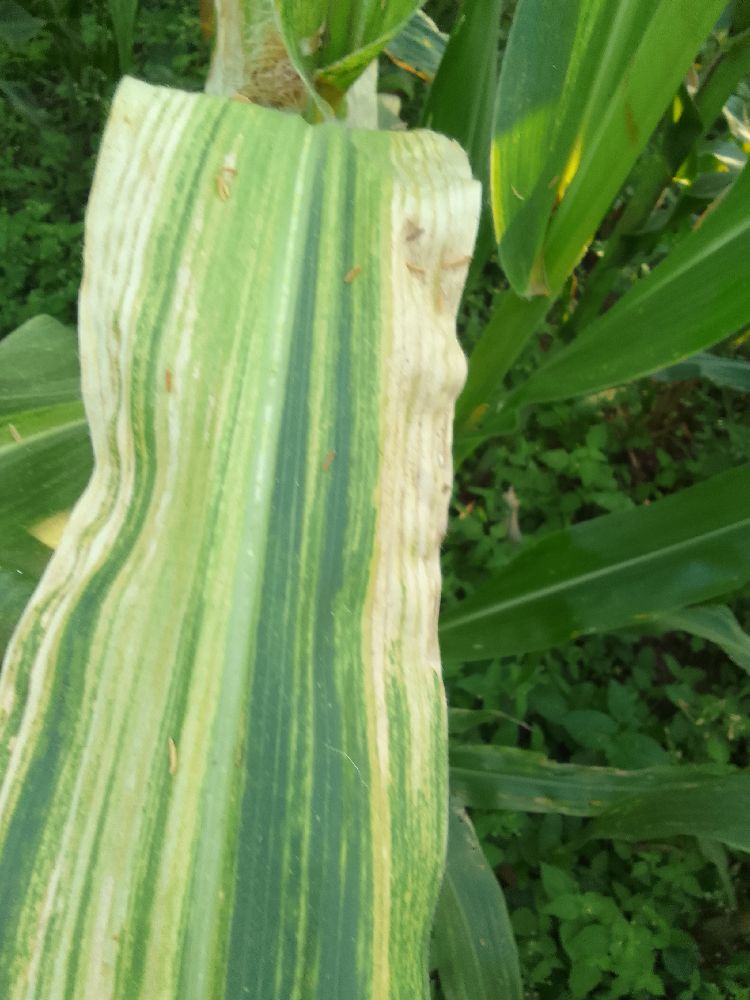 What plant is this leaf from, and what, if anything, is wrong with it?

maize, maize lethal necrosis
